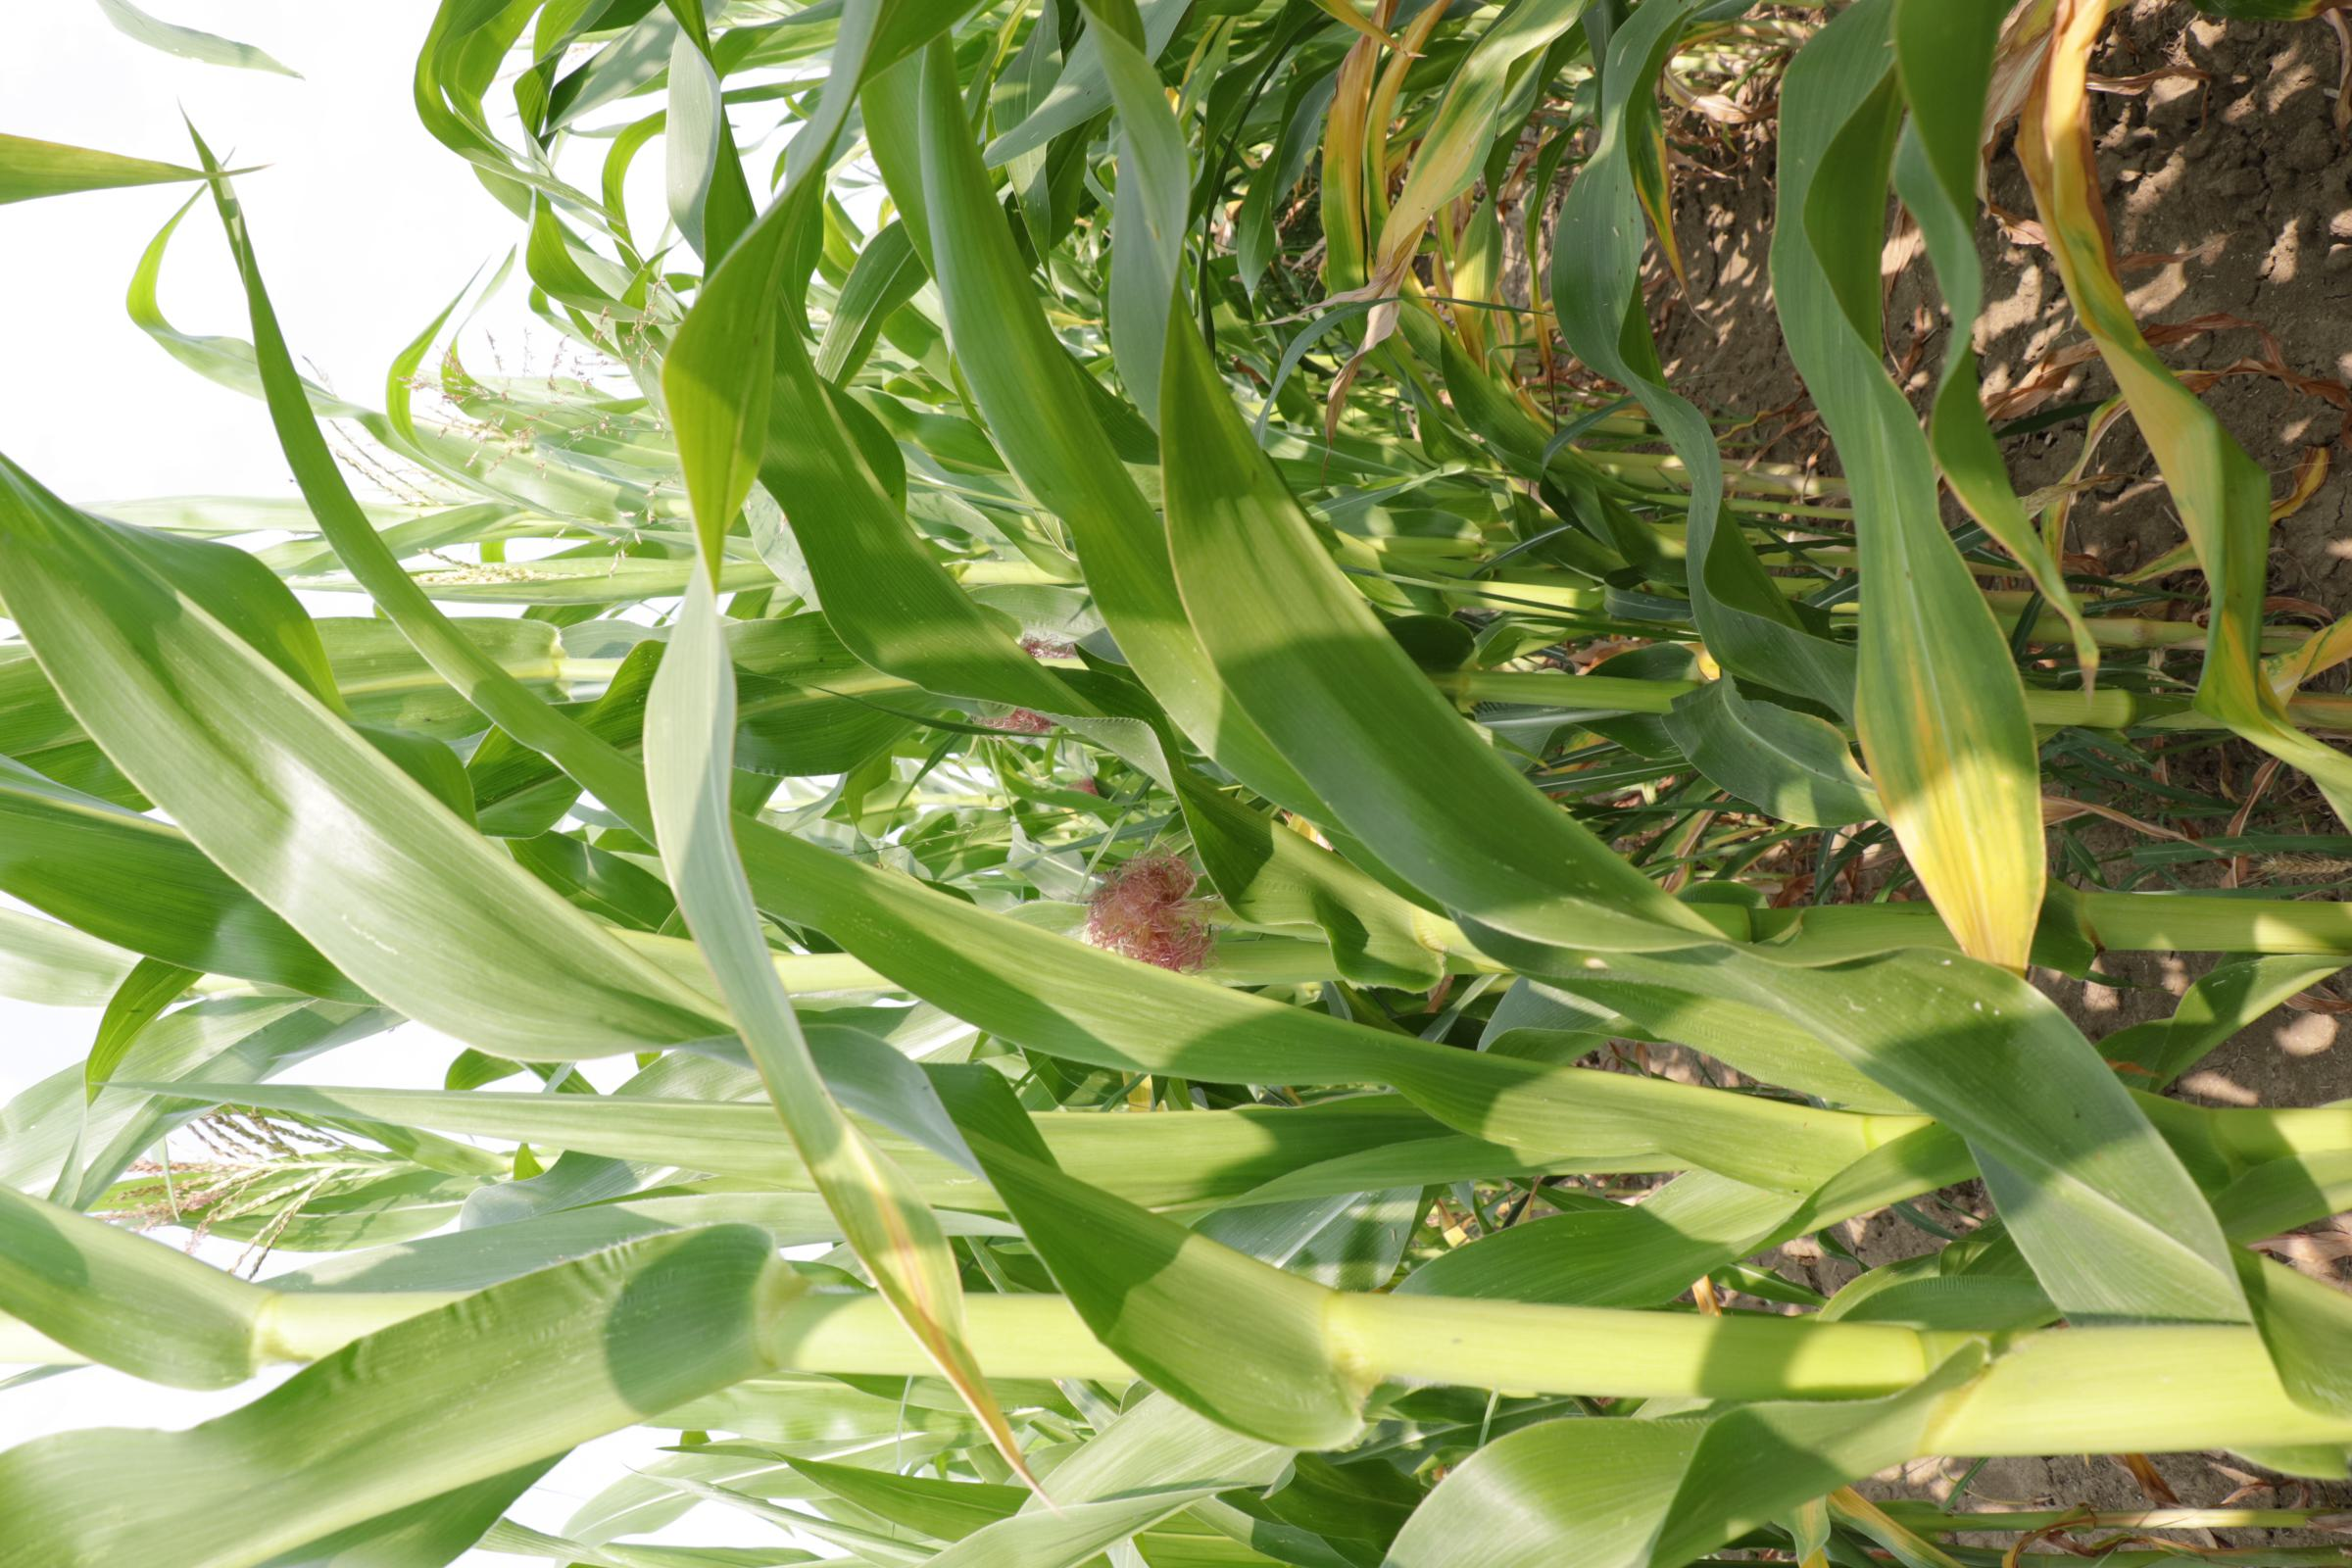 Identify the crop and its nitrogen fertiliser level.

maize, full nitrogen fertilisation
